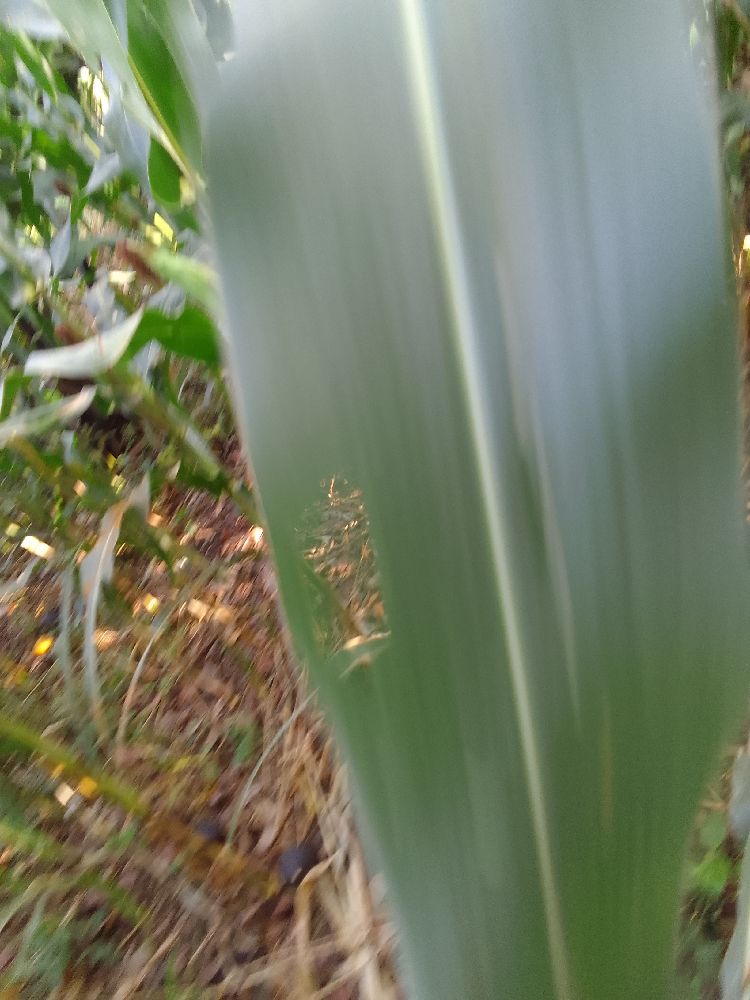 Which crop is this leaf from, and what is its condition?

maize, healthy
